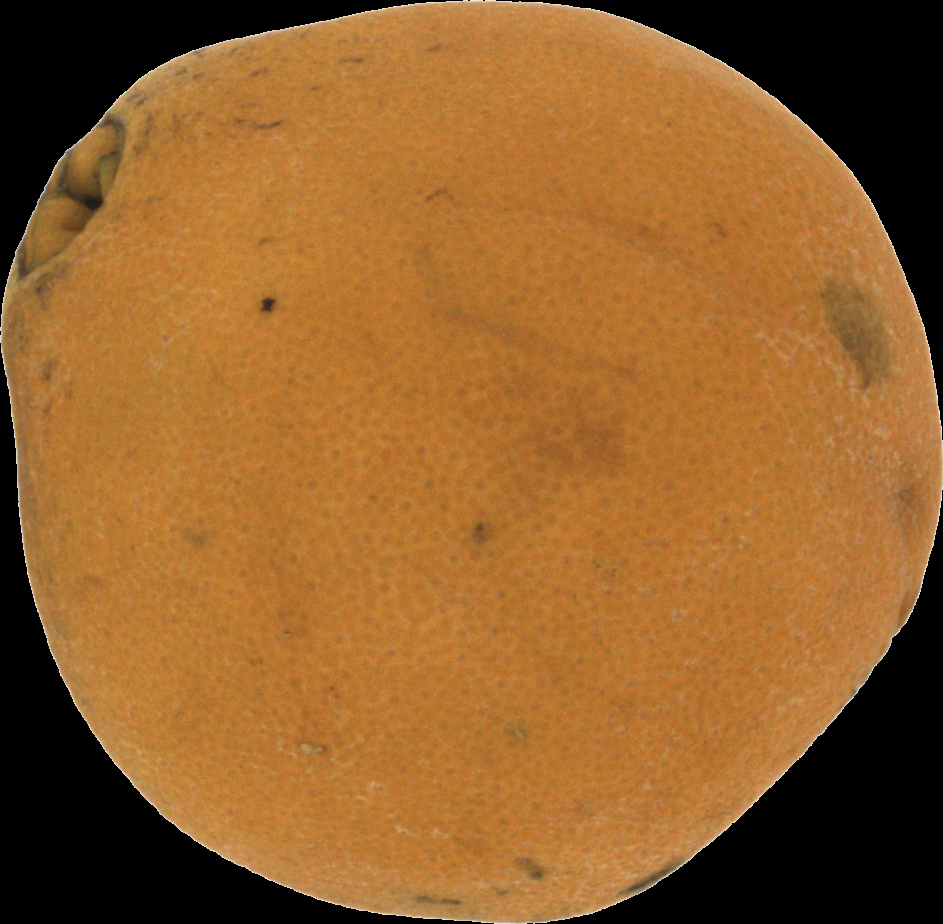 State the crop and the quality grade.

orange, bad
